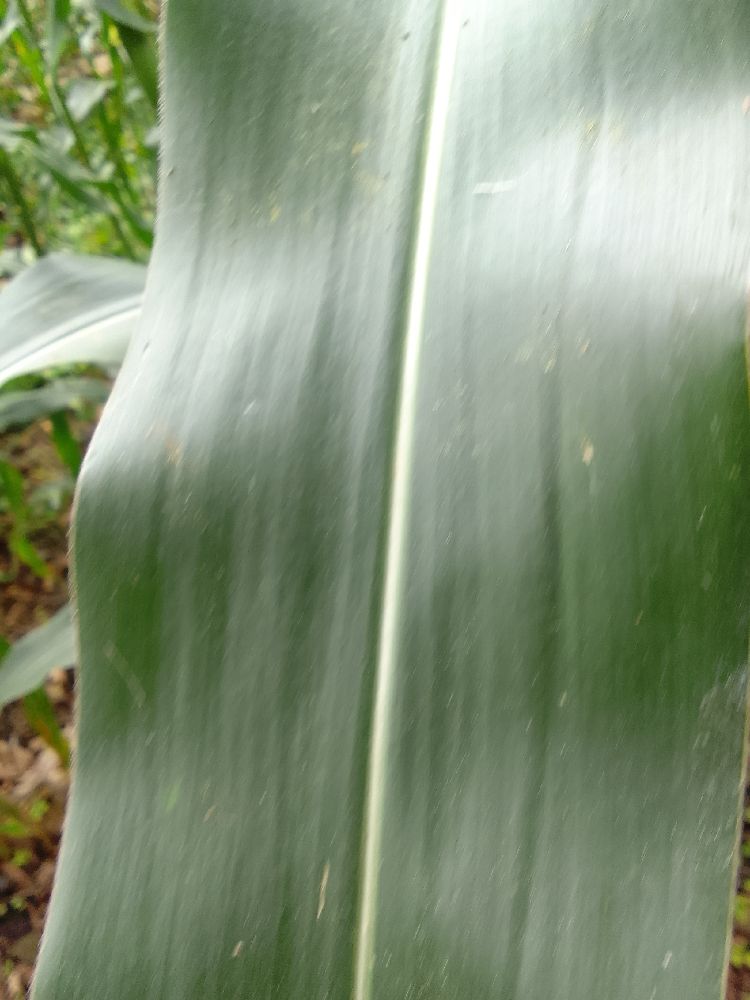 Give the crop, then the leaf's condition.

maize, healthy
